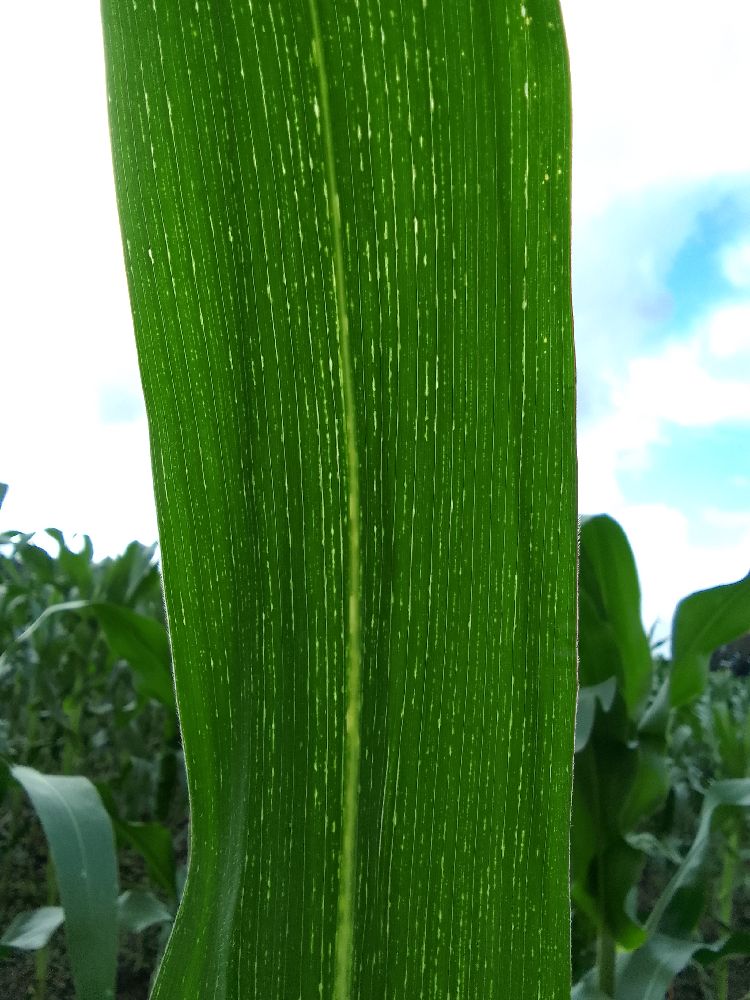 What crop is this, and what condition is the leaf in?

maize, maize streak virus
